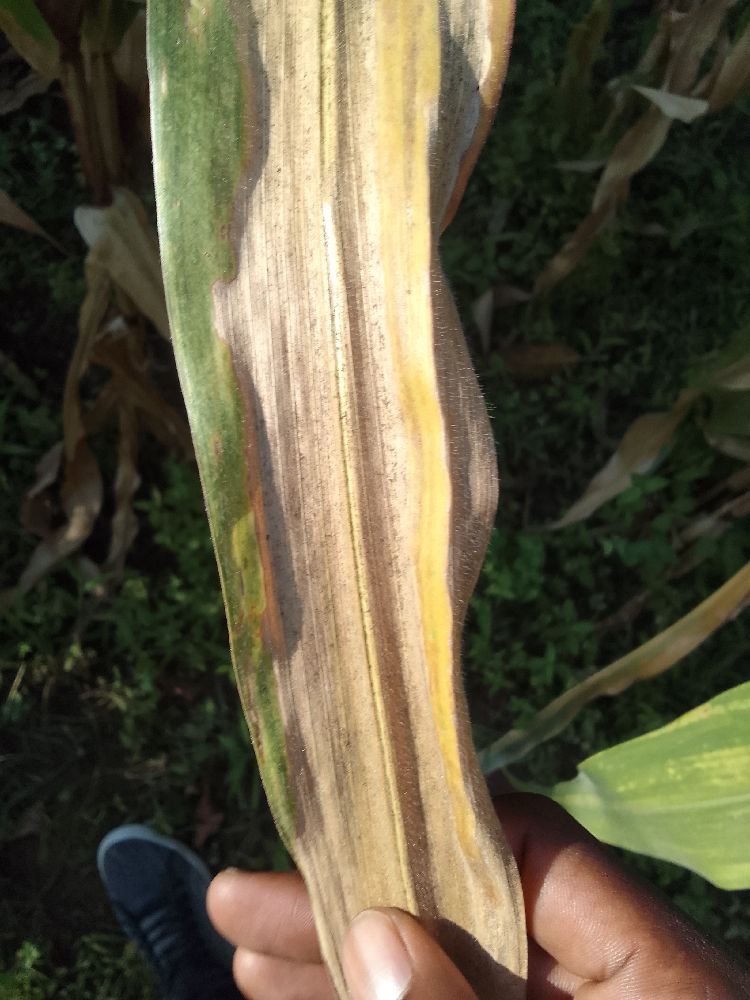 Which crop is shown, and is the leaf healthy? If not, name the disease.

maize, maize lethal necrosis
